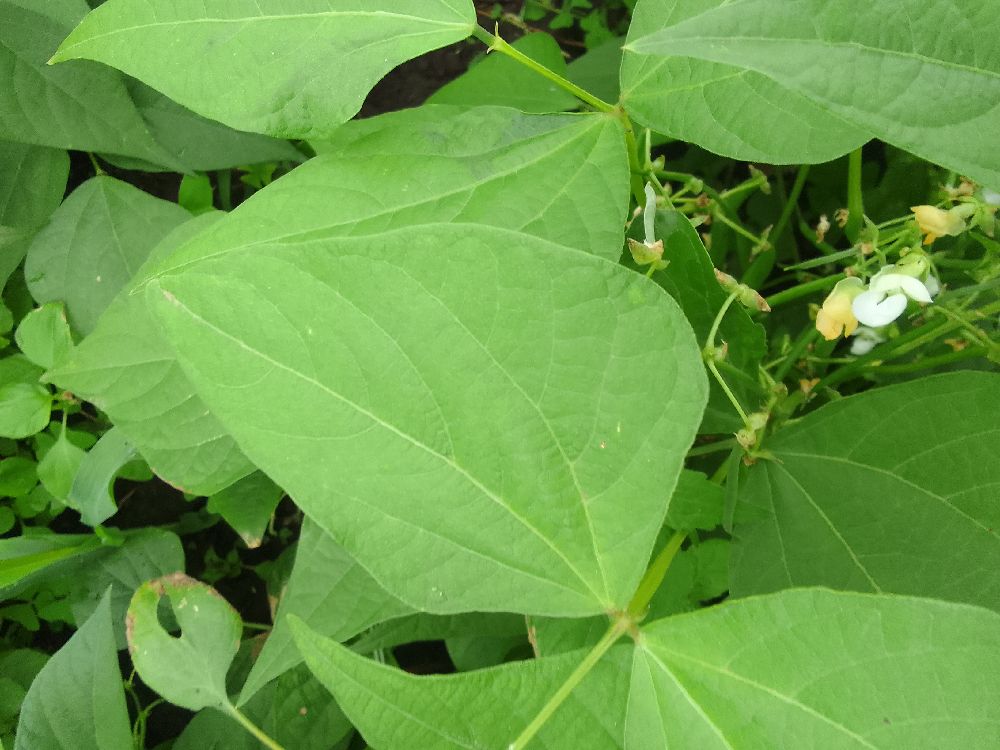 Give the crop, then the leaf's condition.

common bean, healthy
